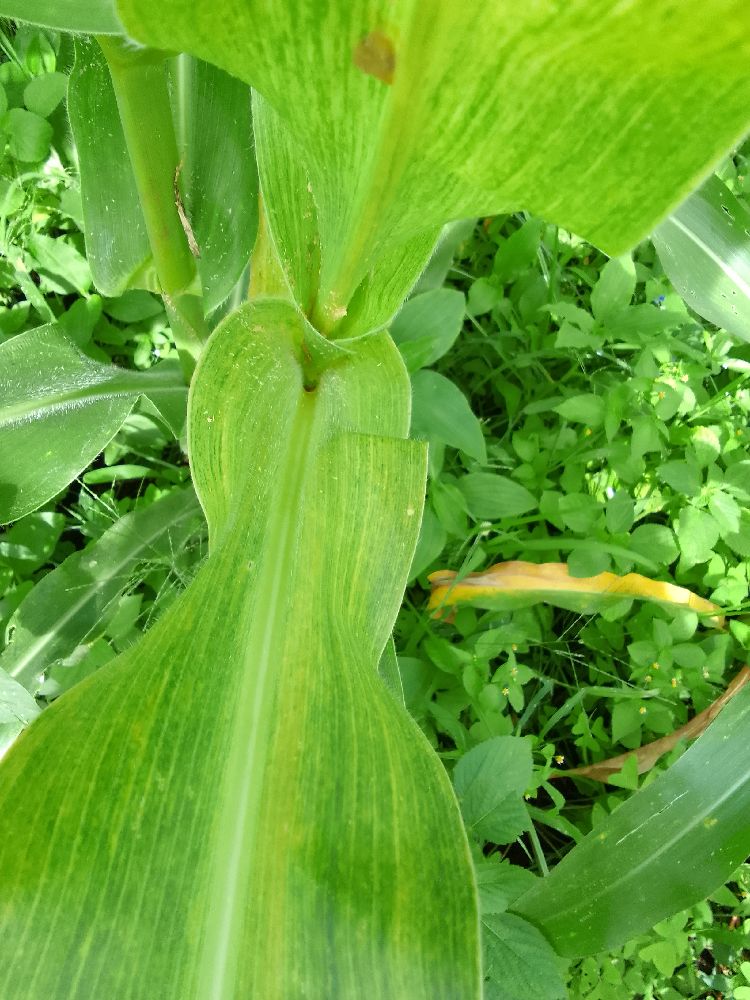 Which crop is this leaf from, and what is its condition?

maize, maize lethal necrosis
